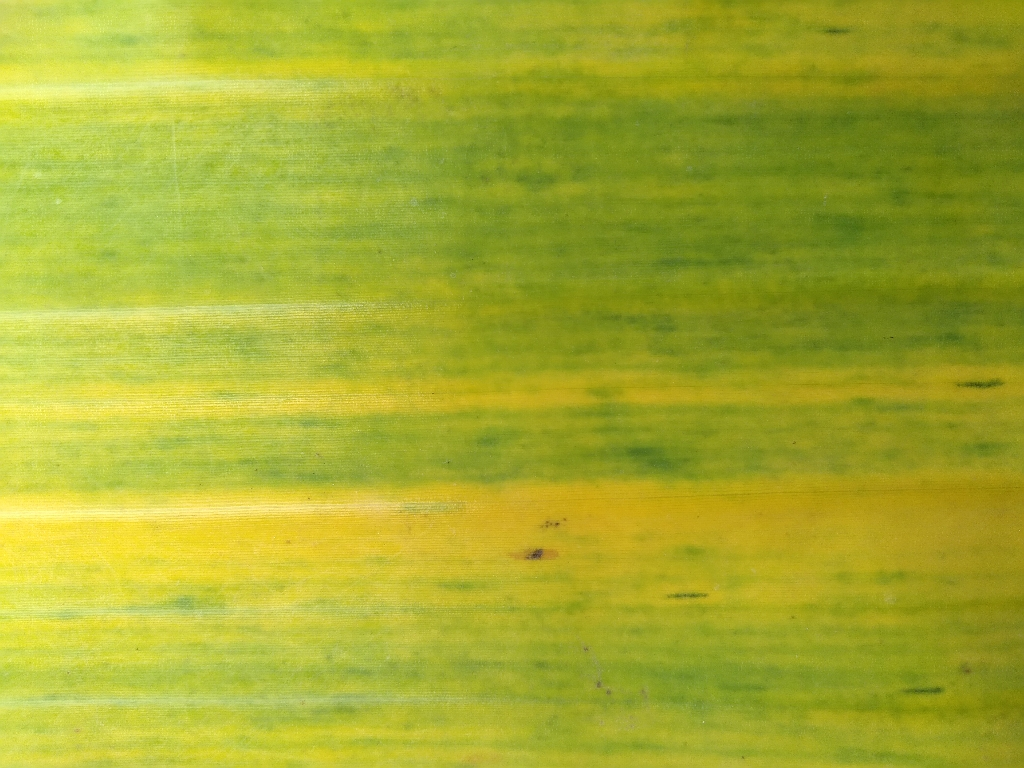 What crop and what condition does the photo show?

banana, fusarium wilt race 1
